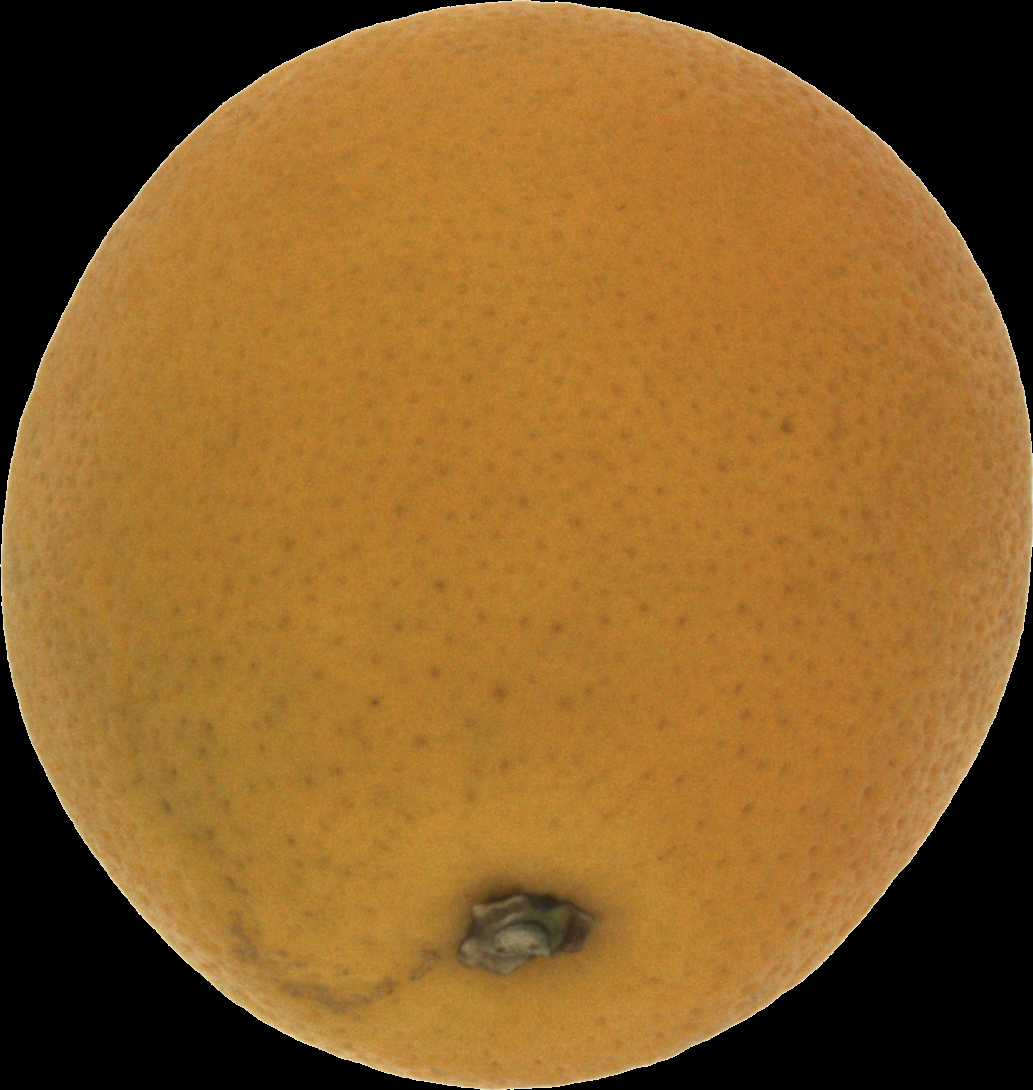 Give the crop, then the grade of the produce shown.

orange, bad
